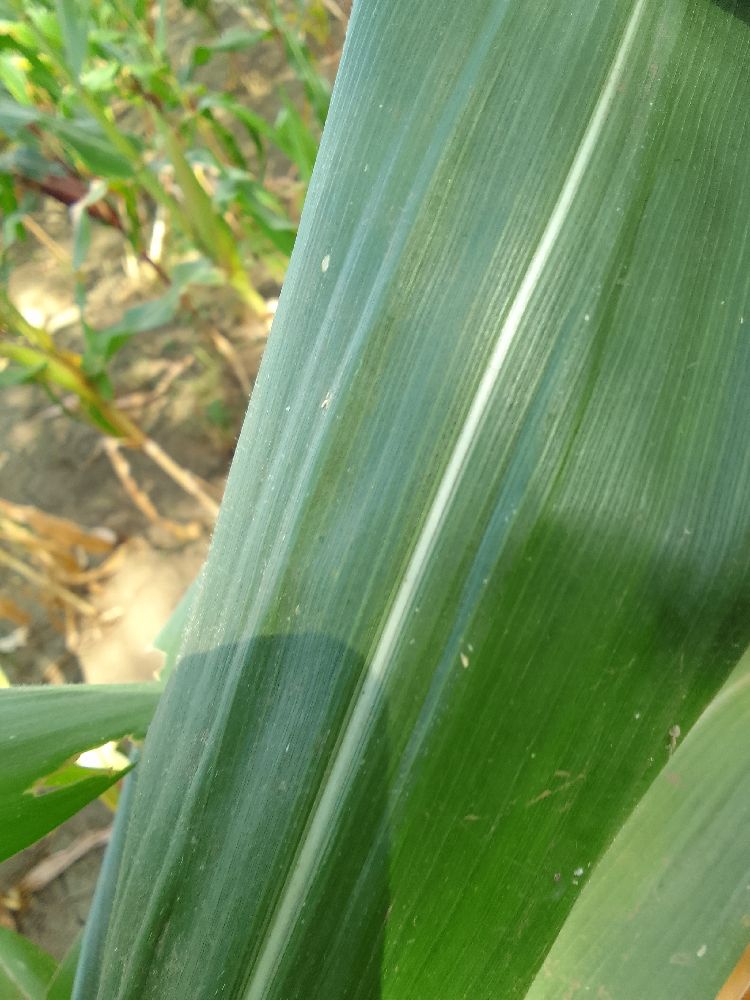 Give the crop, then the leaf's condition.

maize, healthy
